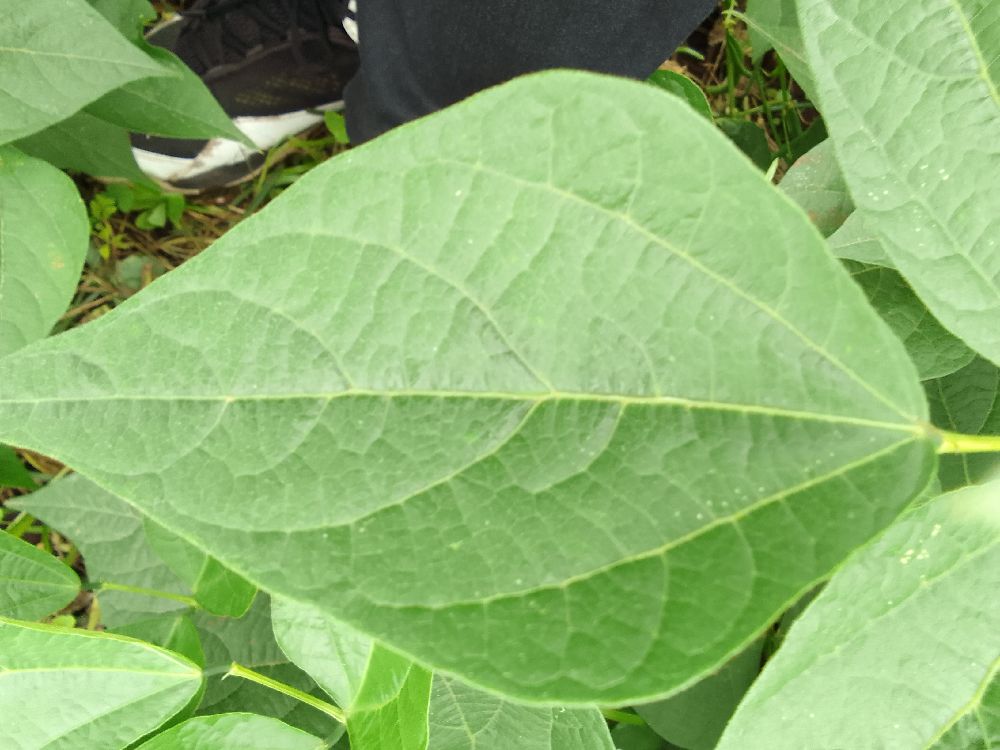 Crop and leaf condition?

common bean, healthy
